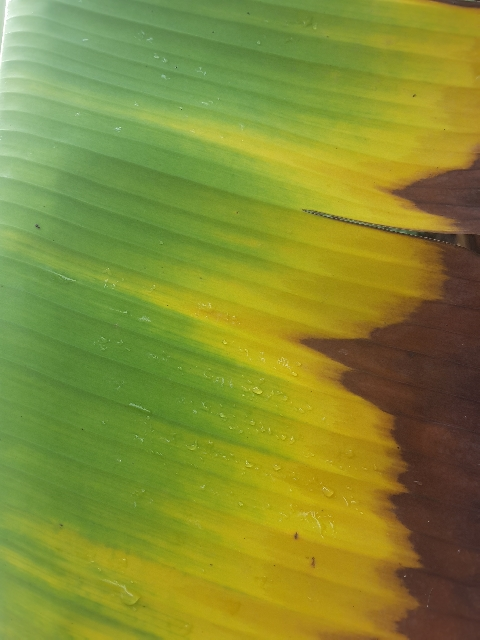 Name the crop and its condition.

banana, fusarium wilt race 1
